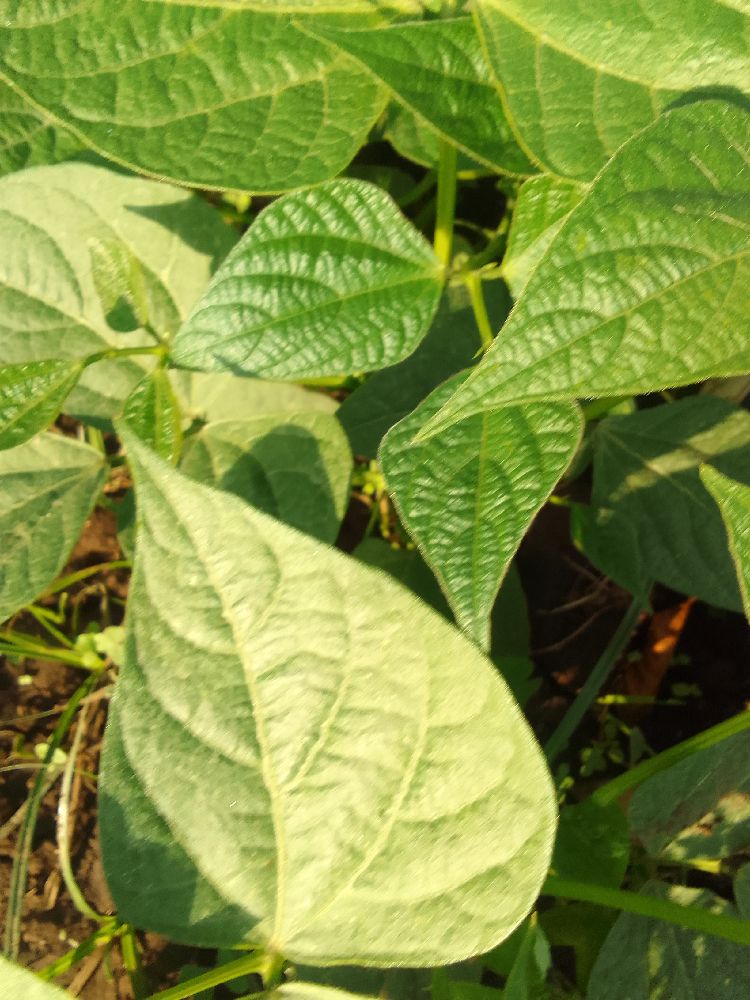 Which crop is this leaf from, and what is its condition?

common bean, healthy
